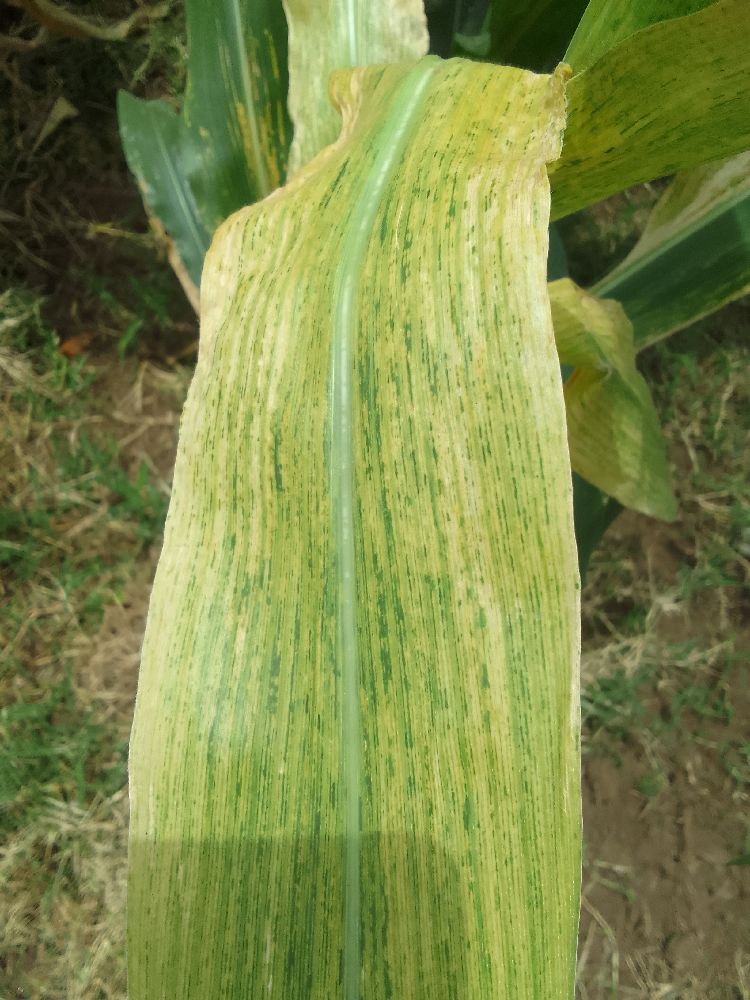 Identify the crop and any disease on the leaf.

maize, maize lethal necrosis
